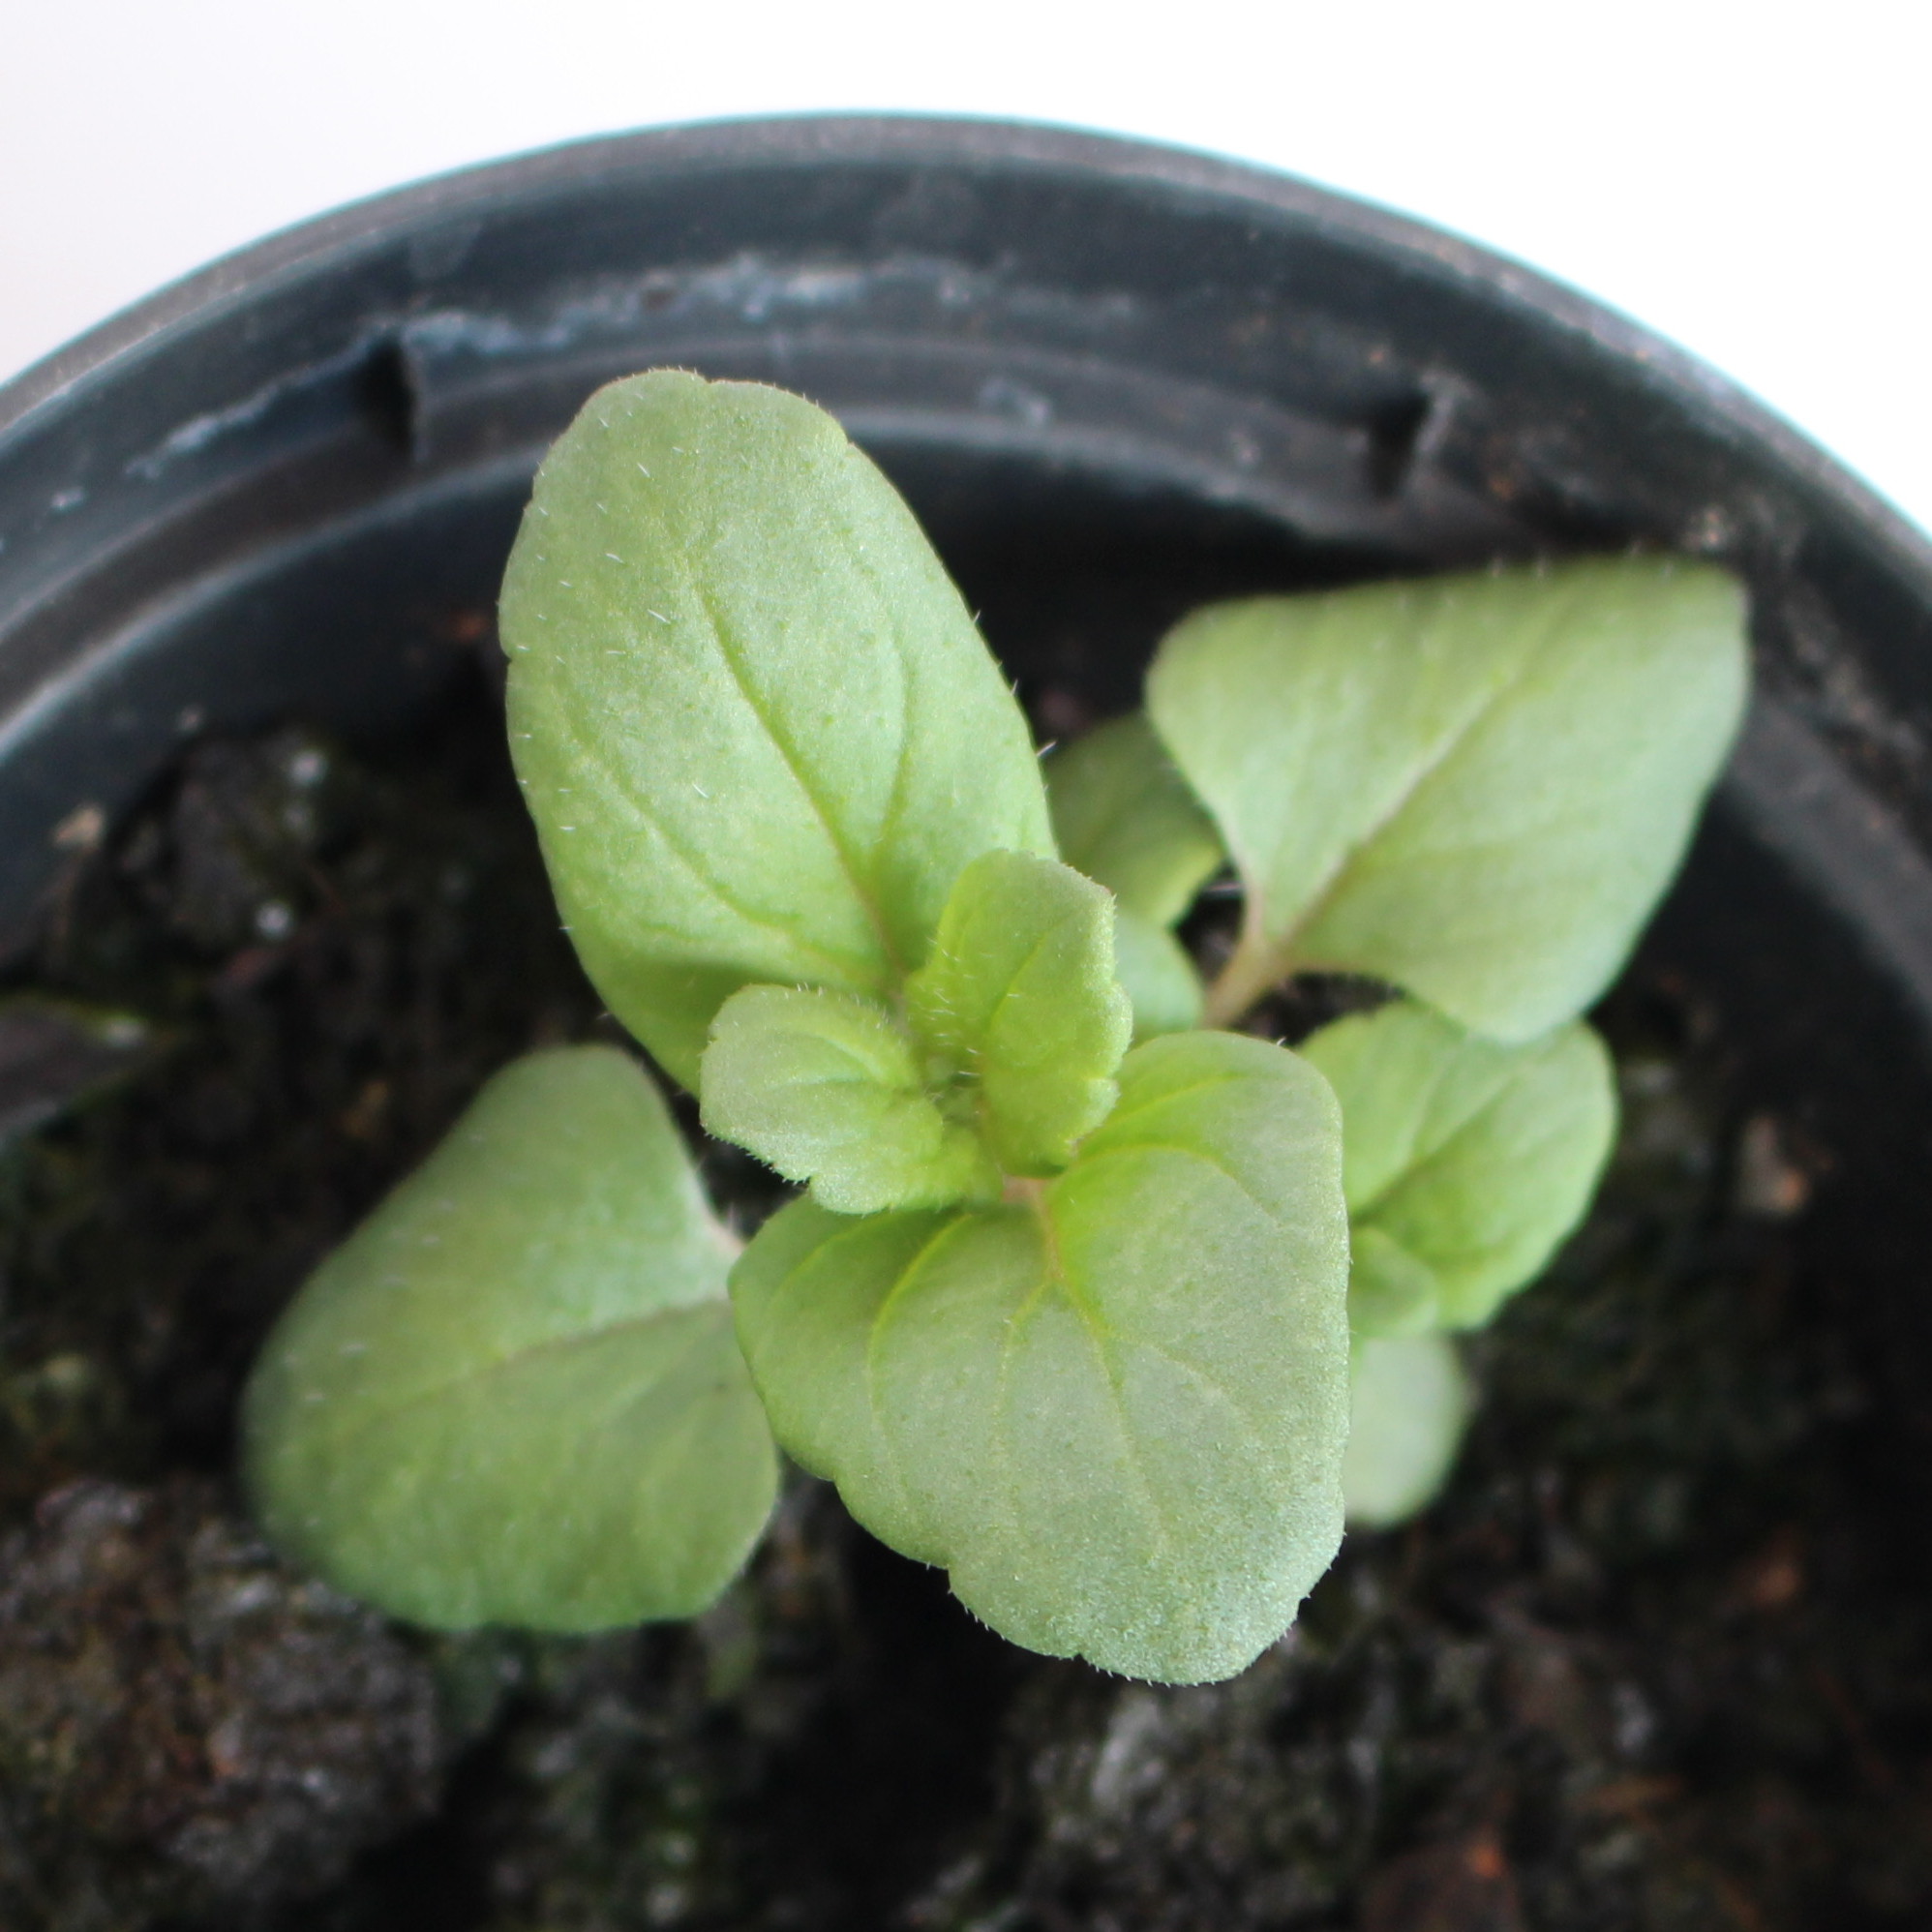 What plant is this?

Veronica persica
